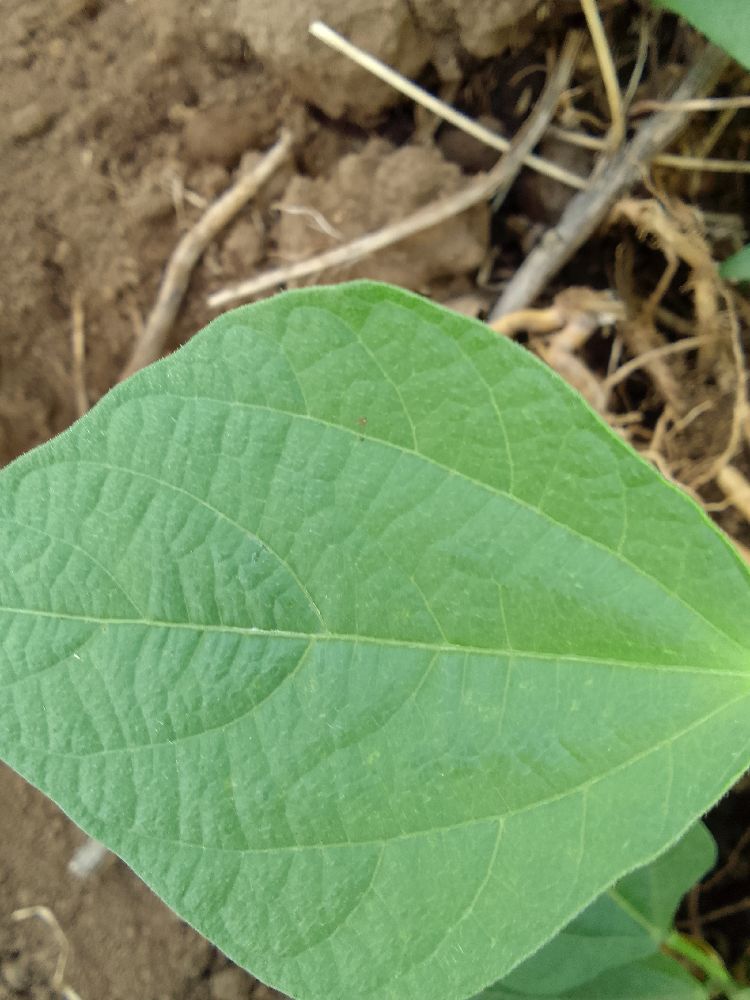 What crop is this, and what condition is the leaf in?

common bean, healthy
